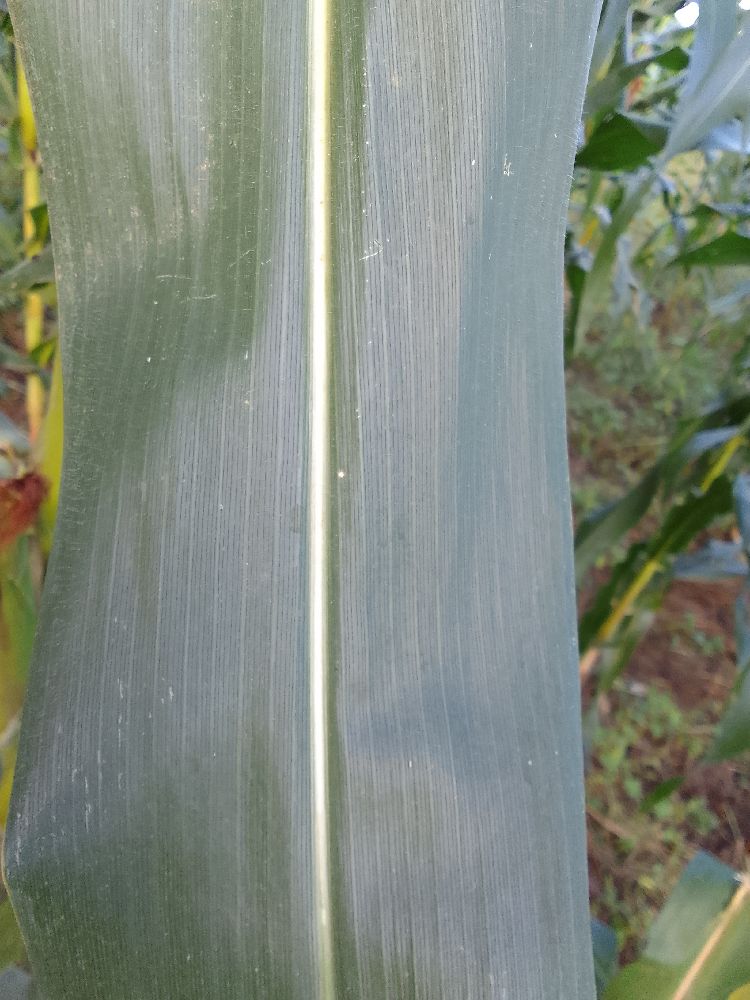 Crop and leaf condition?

maize, healthy
